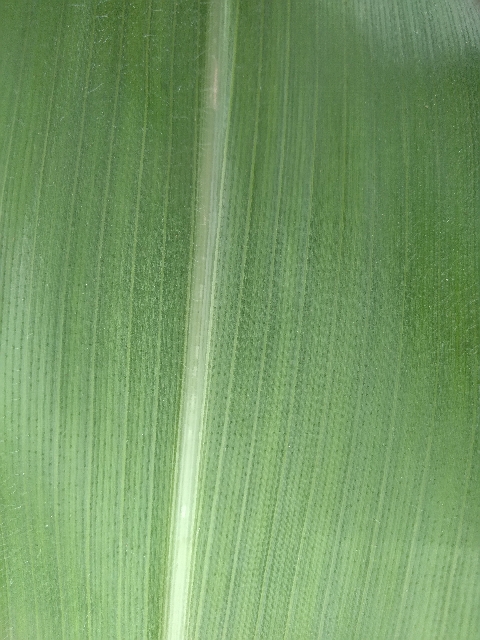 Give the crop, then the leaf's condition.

maize, healthy
